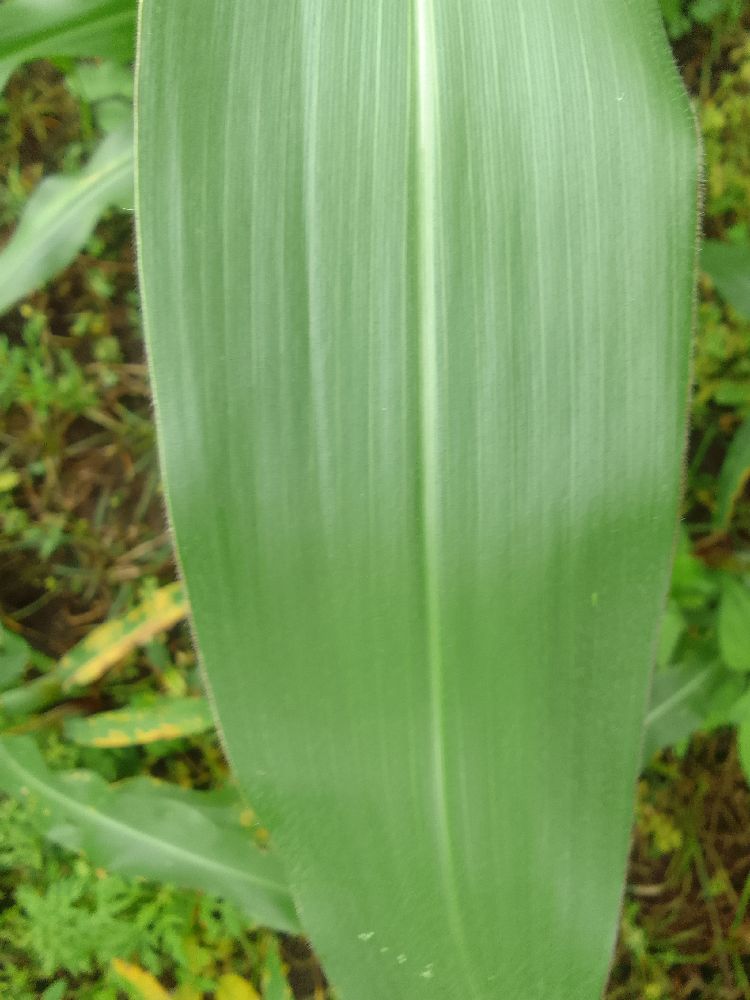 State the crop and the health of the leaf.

maize, healthy
